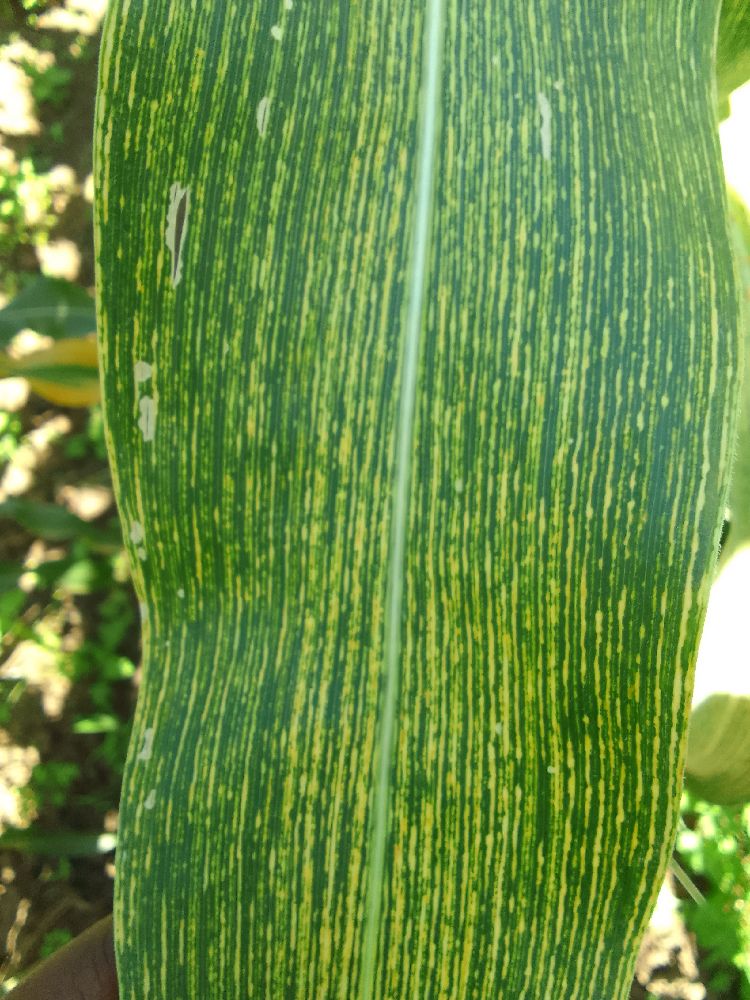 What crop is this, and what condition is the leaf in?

maize, maize streak virus
